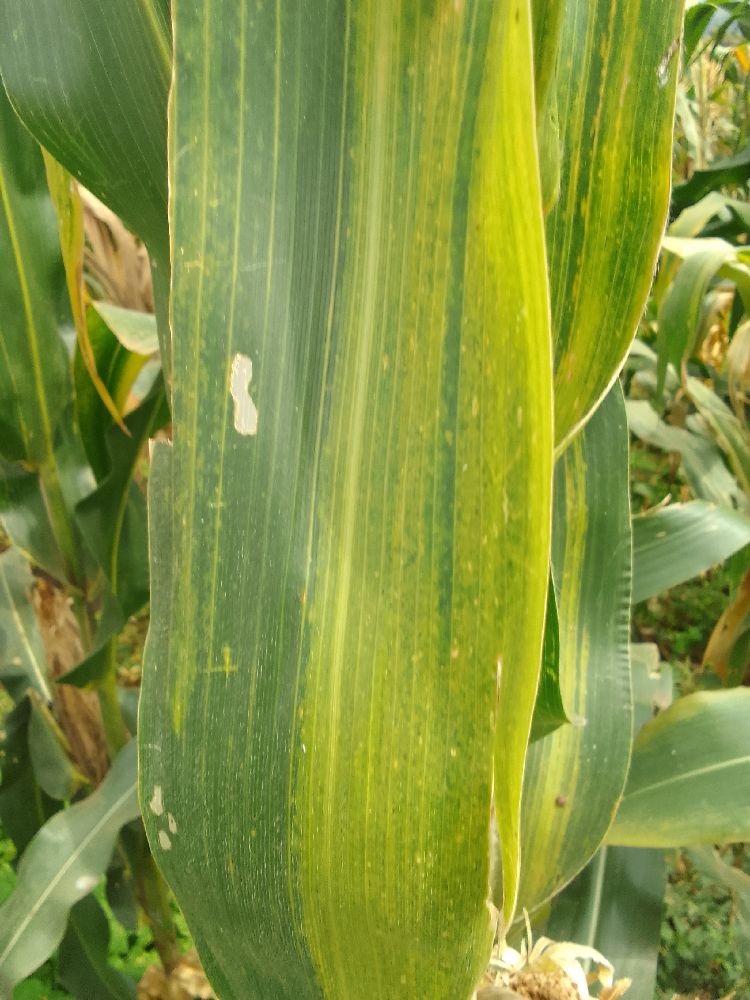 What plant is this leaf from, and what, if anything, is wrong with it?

maize, maize lethal necrosis
